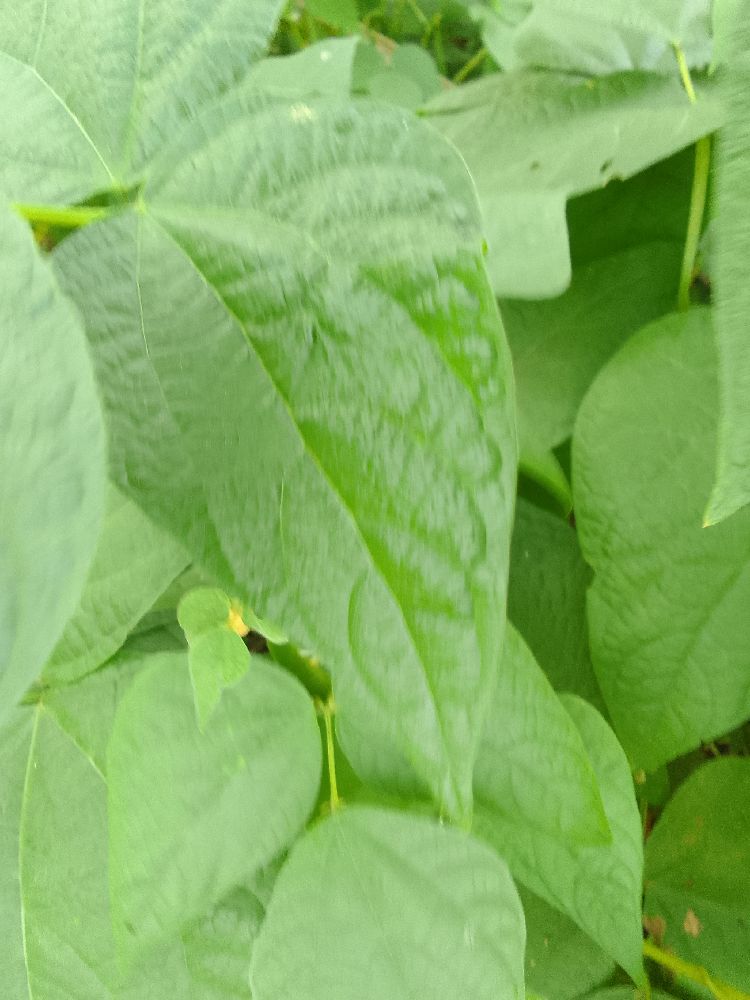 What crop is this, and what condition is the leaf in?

common bean, healthy
